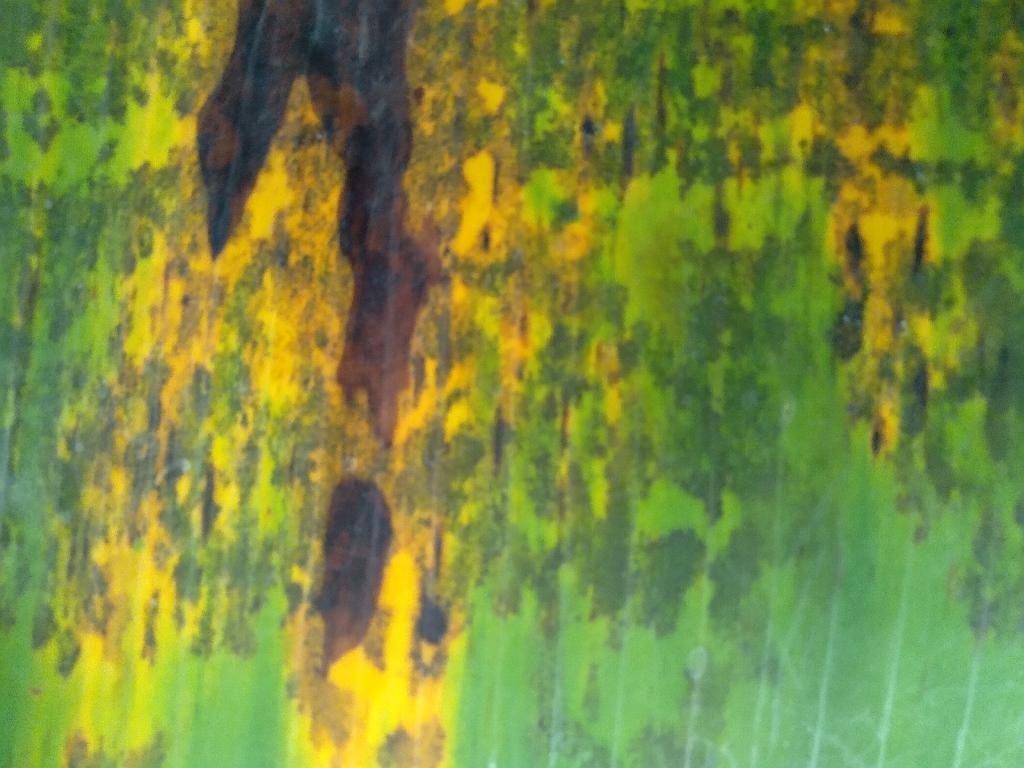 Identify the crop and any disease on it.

banana, black sigatoka
